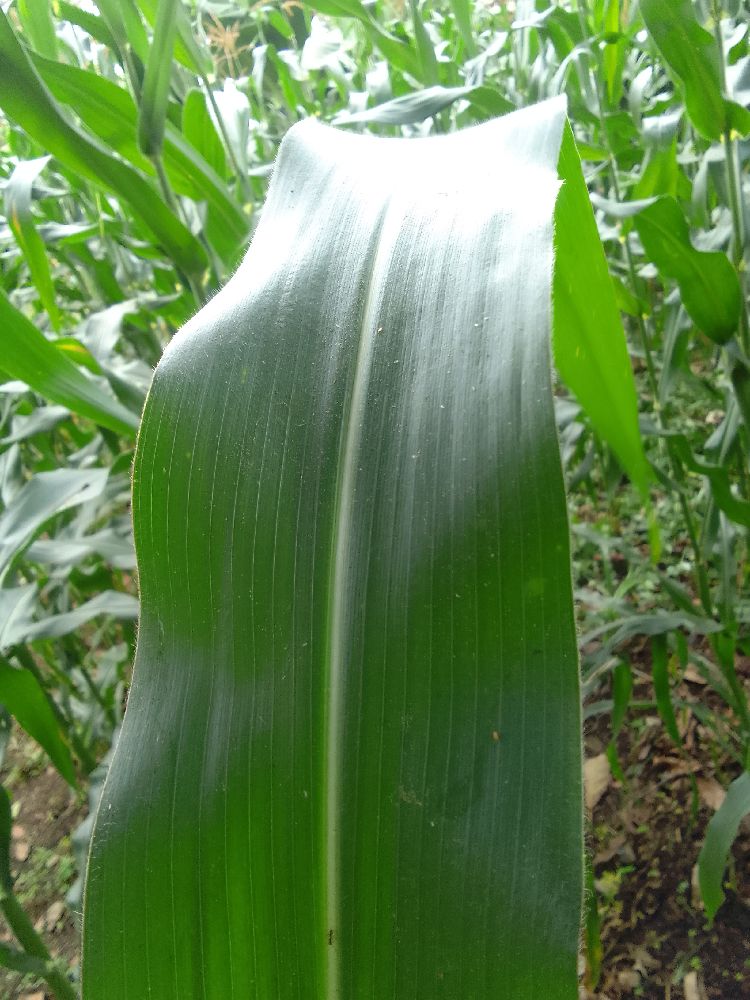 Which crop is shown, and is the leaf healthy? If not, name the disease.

maize, healthy
